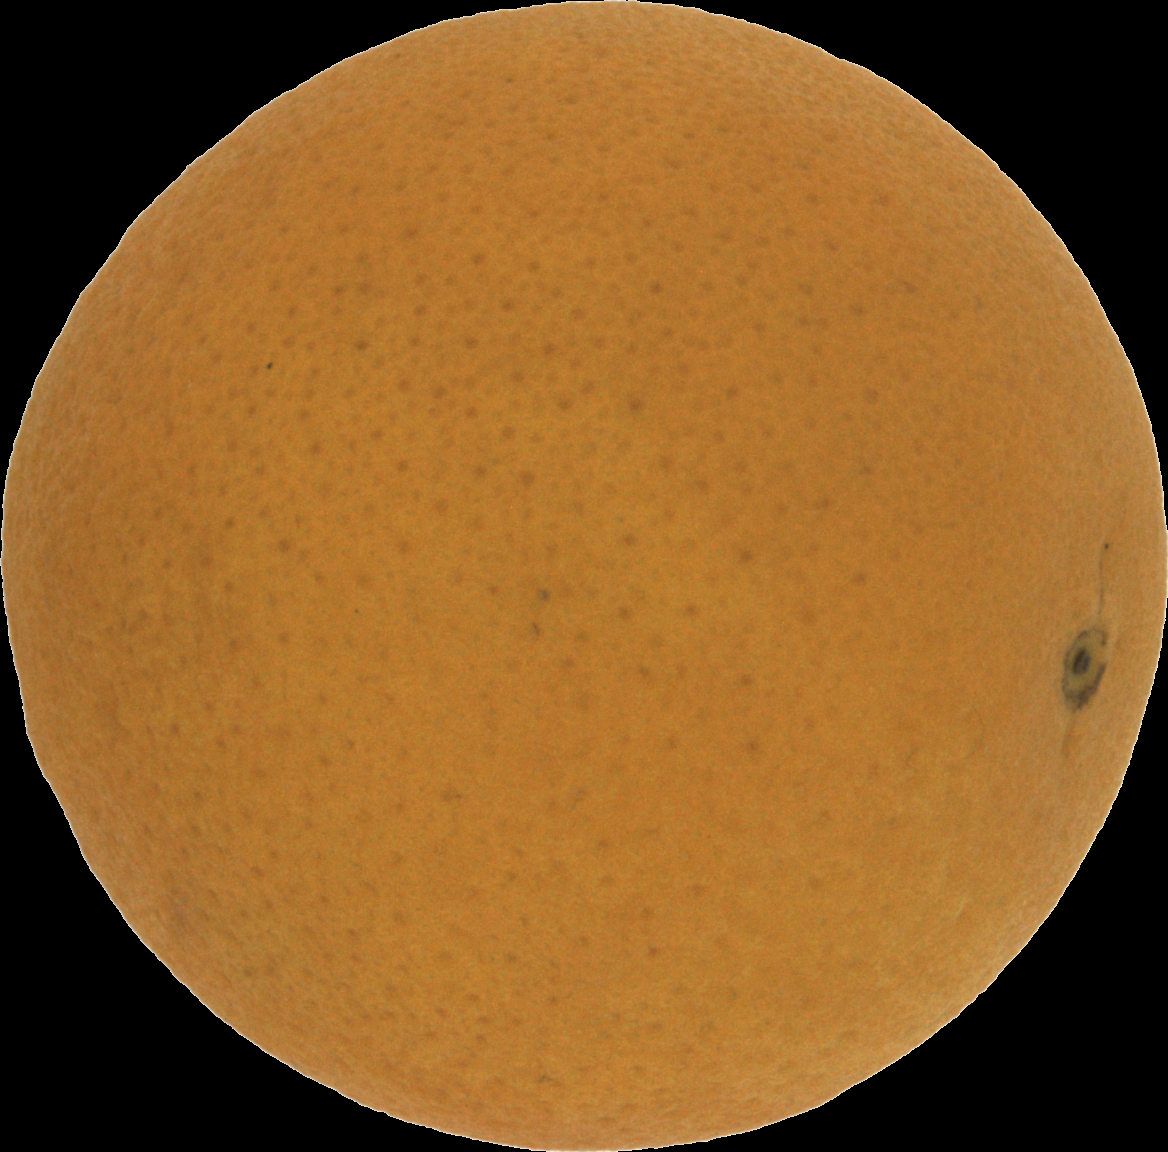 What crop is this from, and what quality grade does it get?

orange, good
